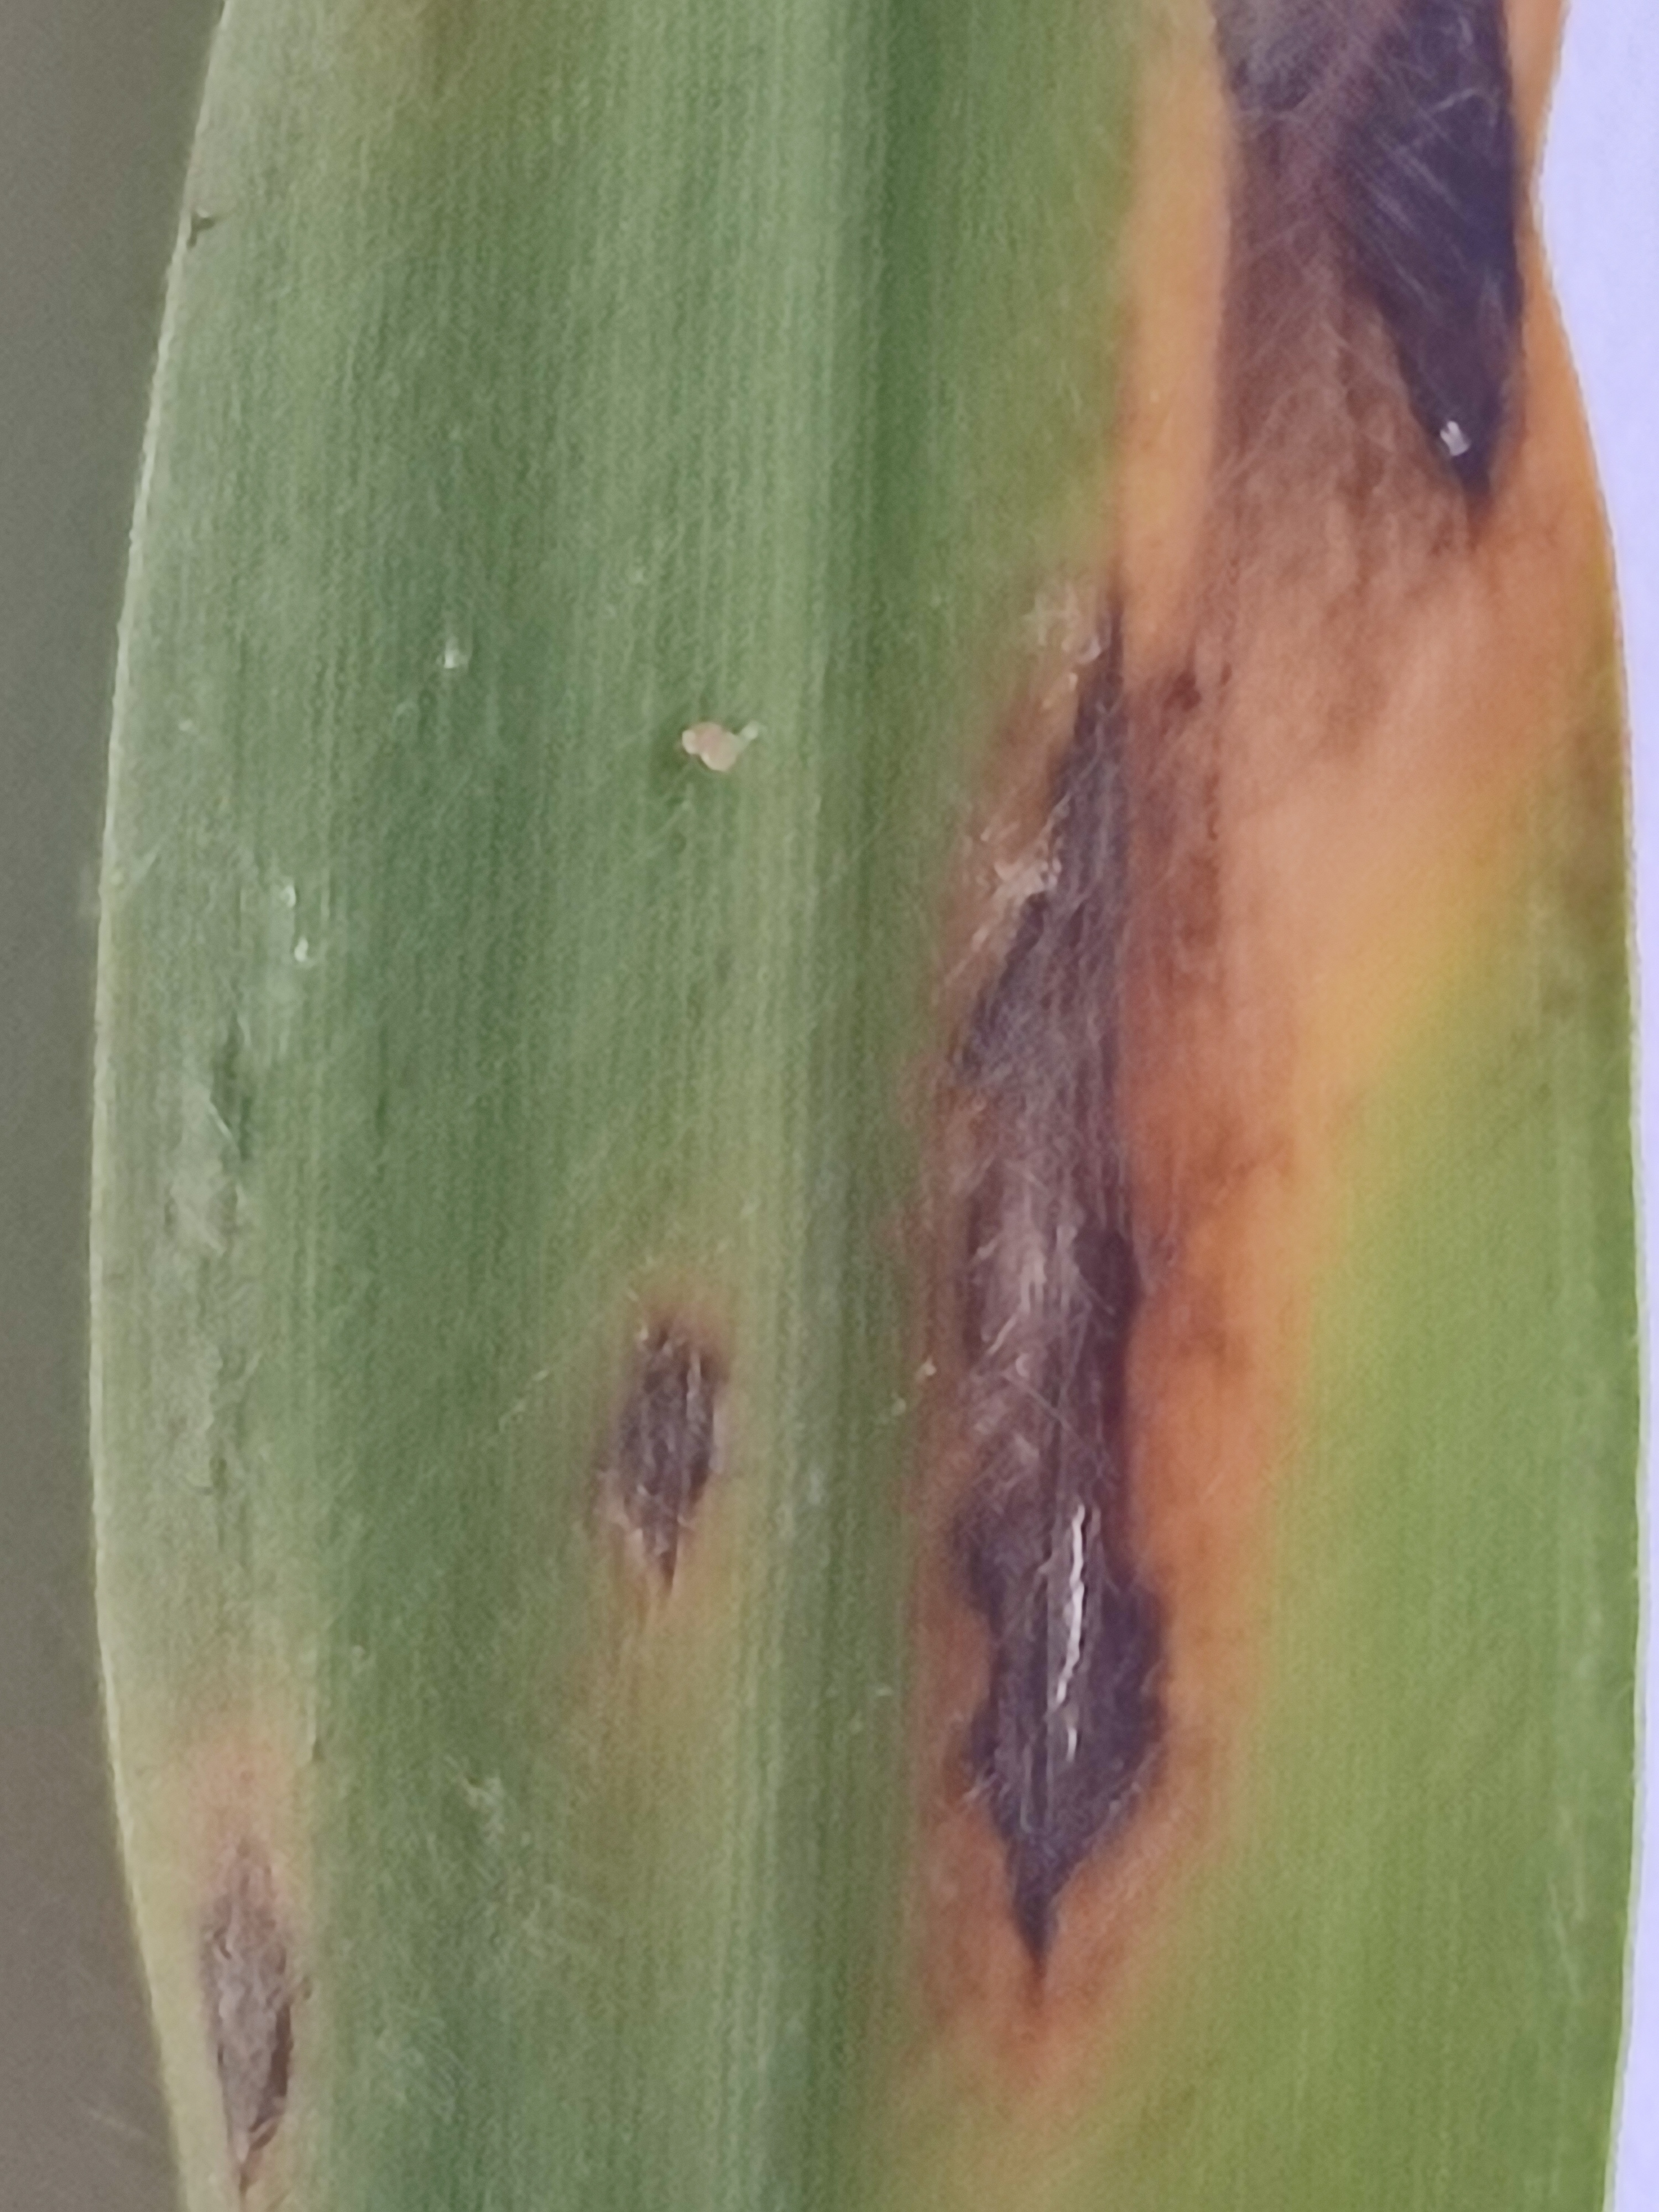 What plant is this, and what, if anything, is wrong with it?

pearl millet, pyricularia sp.
